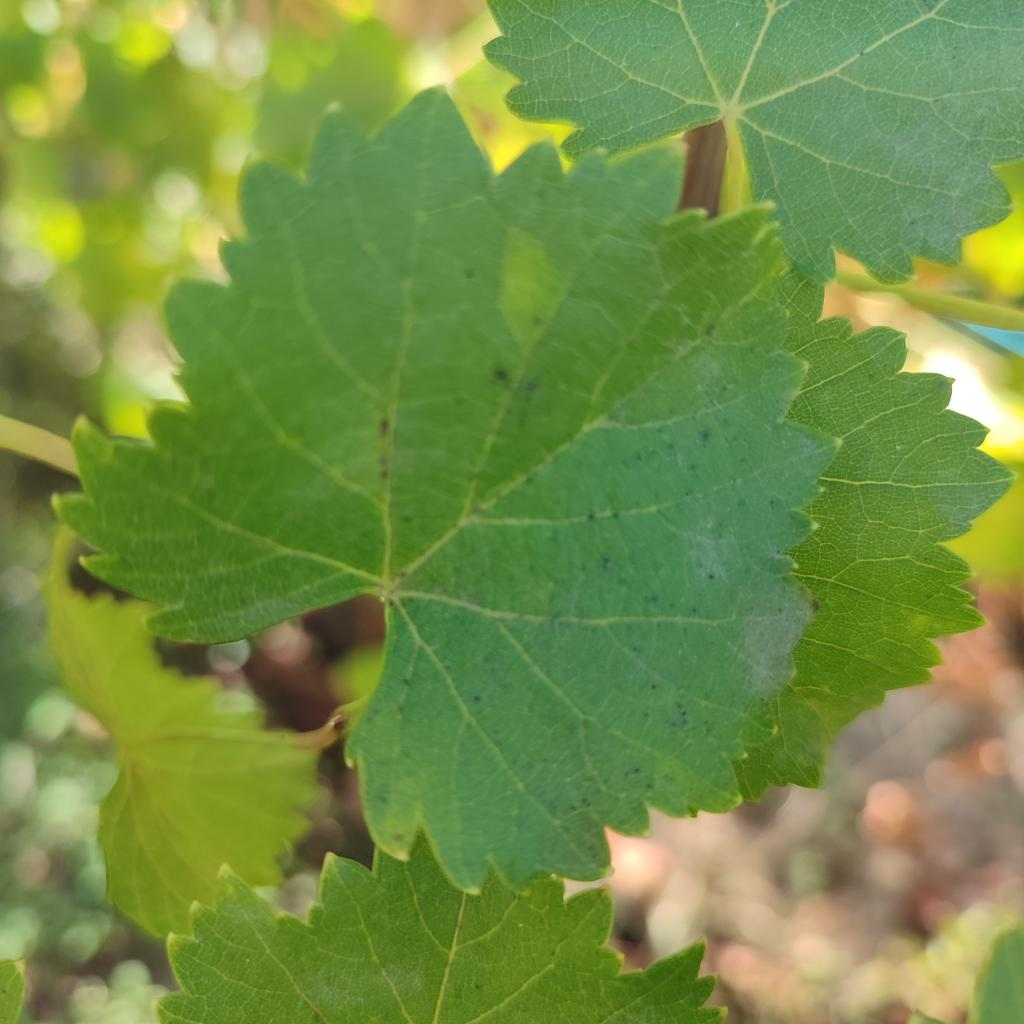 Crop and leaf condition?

grapevine, powdery mildew
